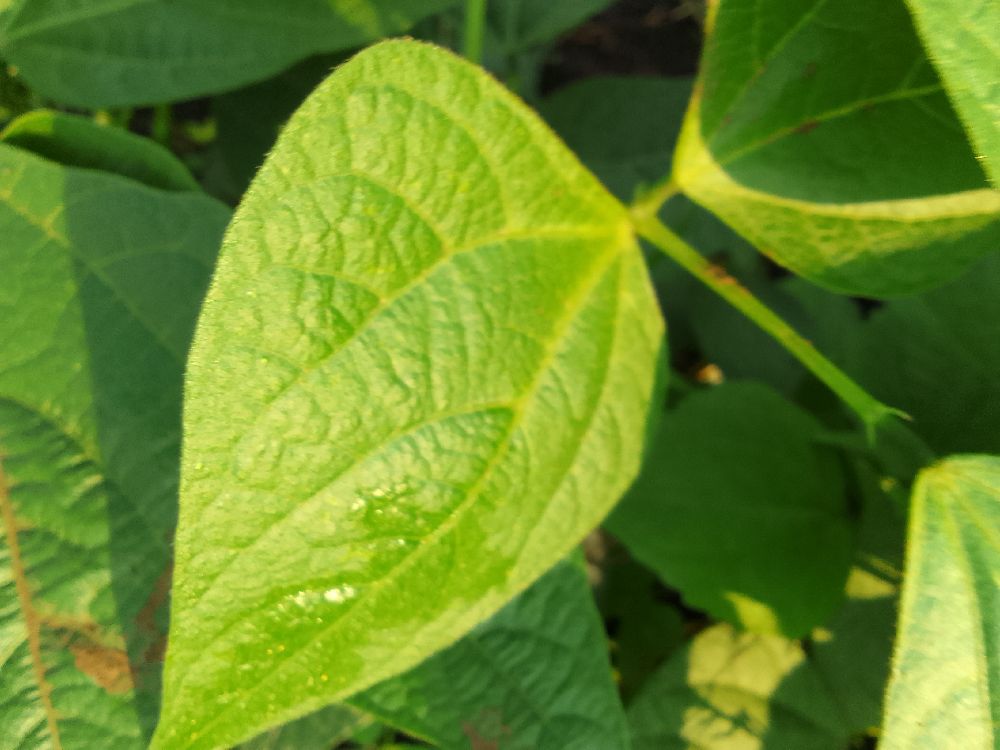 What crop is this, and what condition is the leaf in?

common bean, healthy
